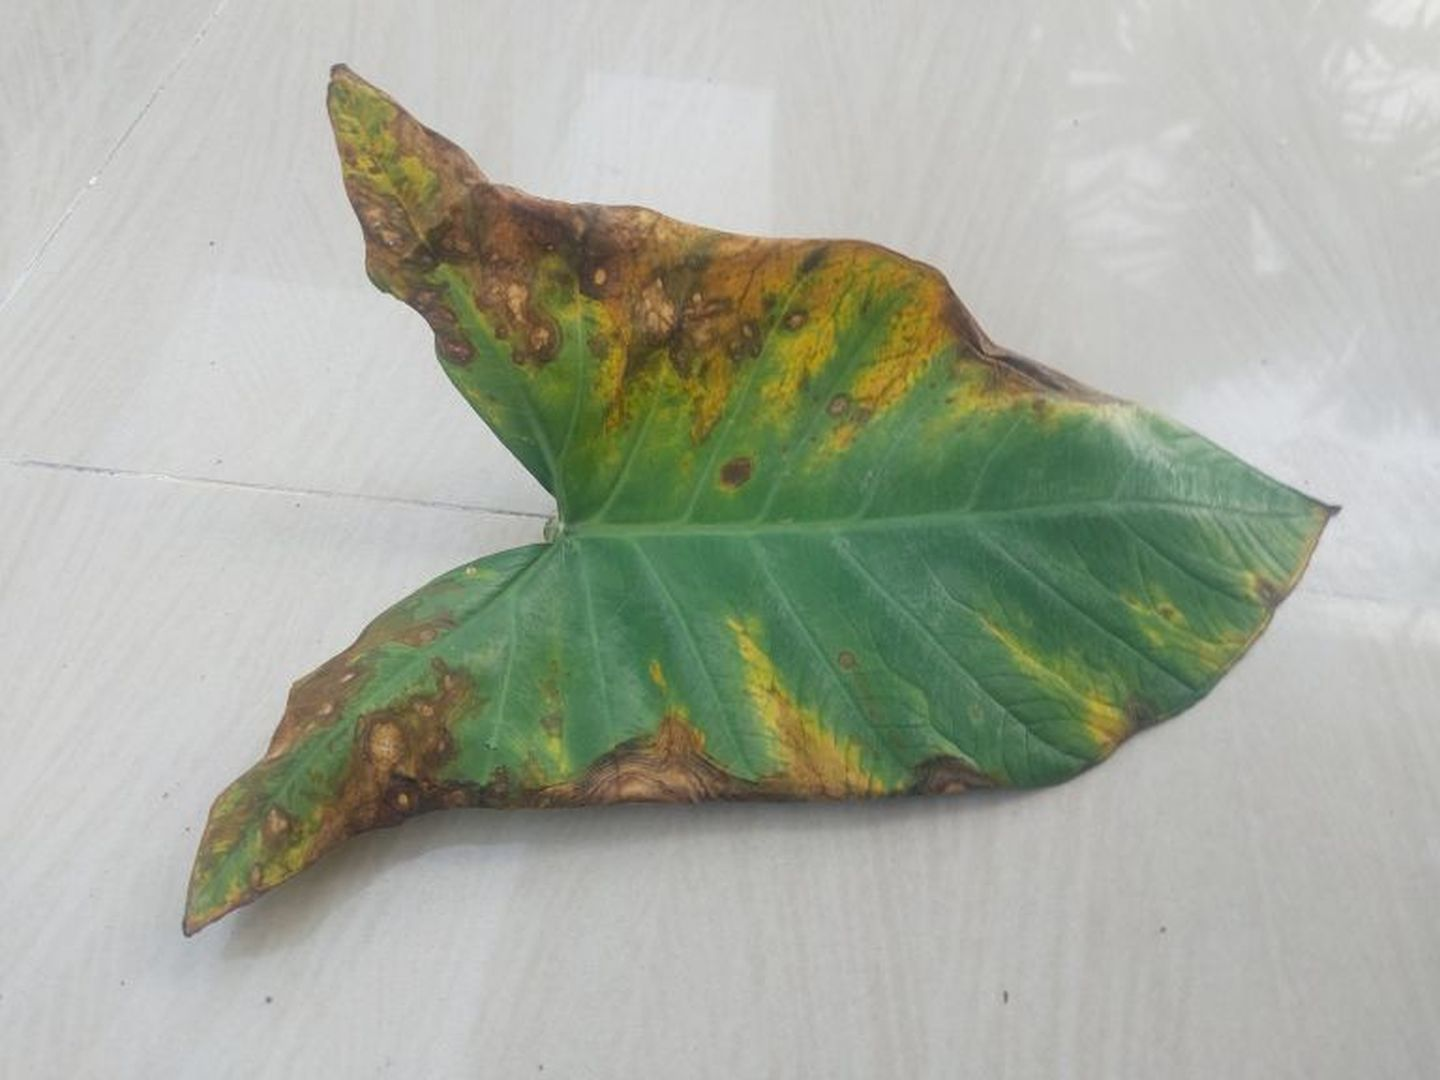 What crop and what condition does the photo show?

taro, leaf blight
